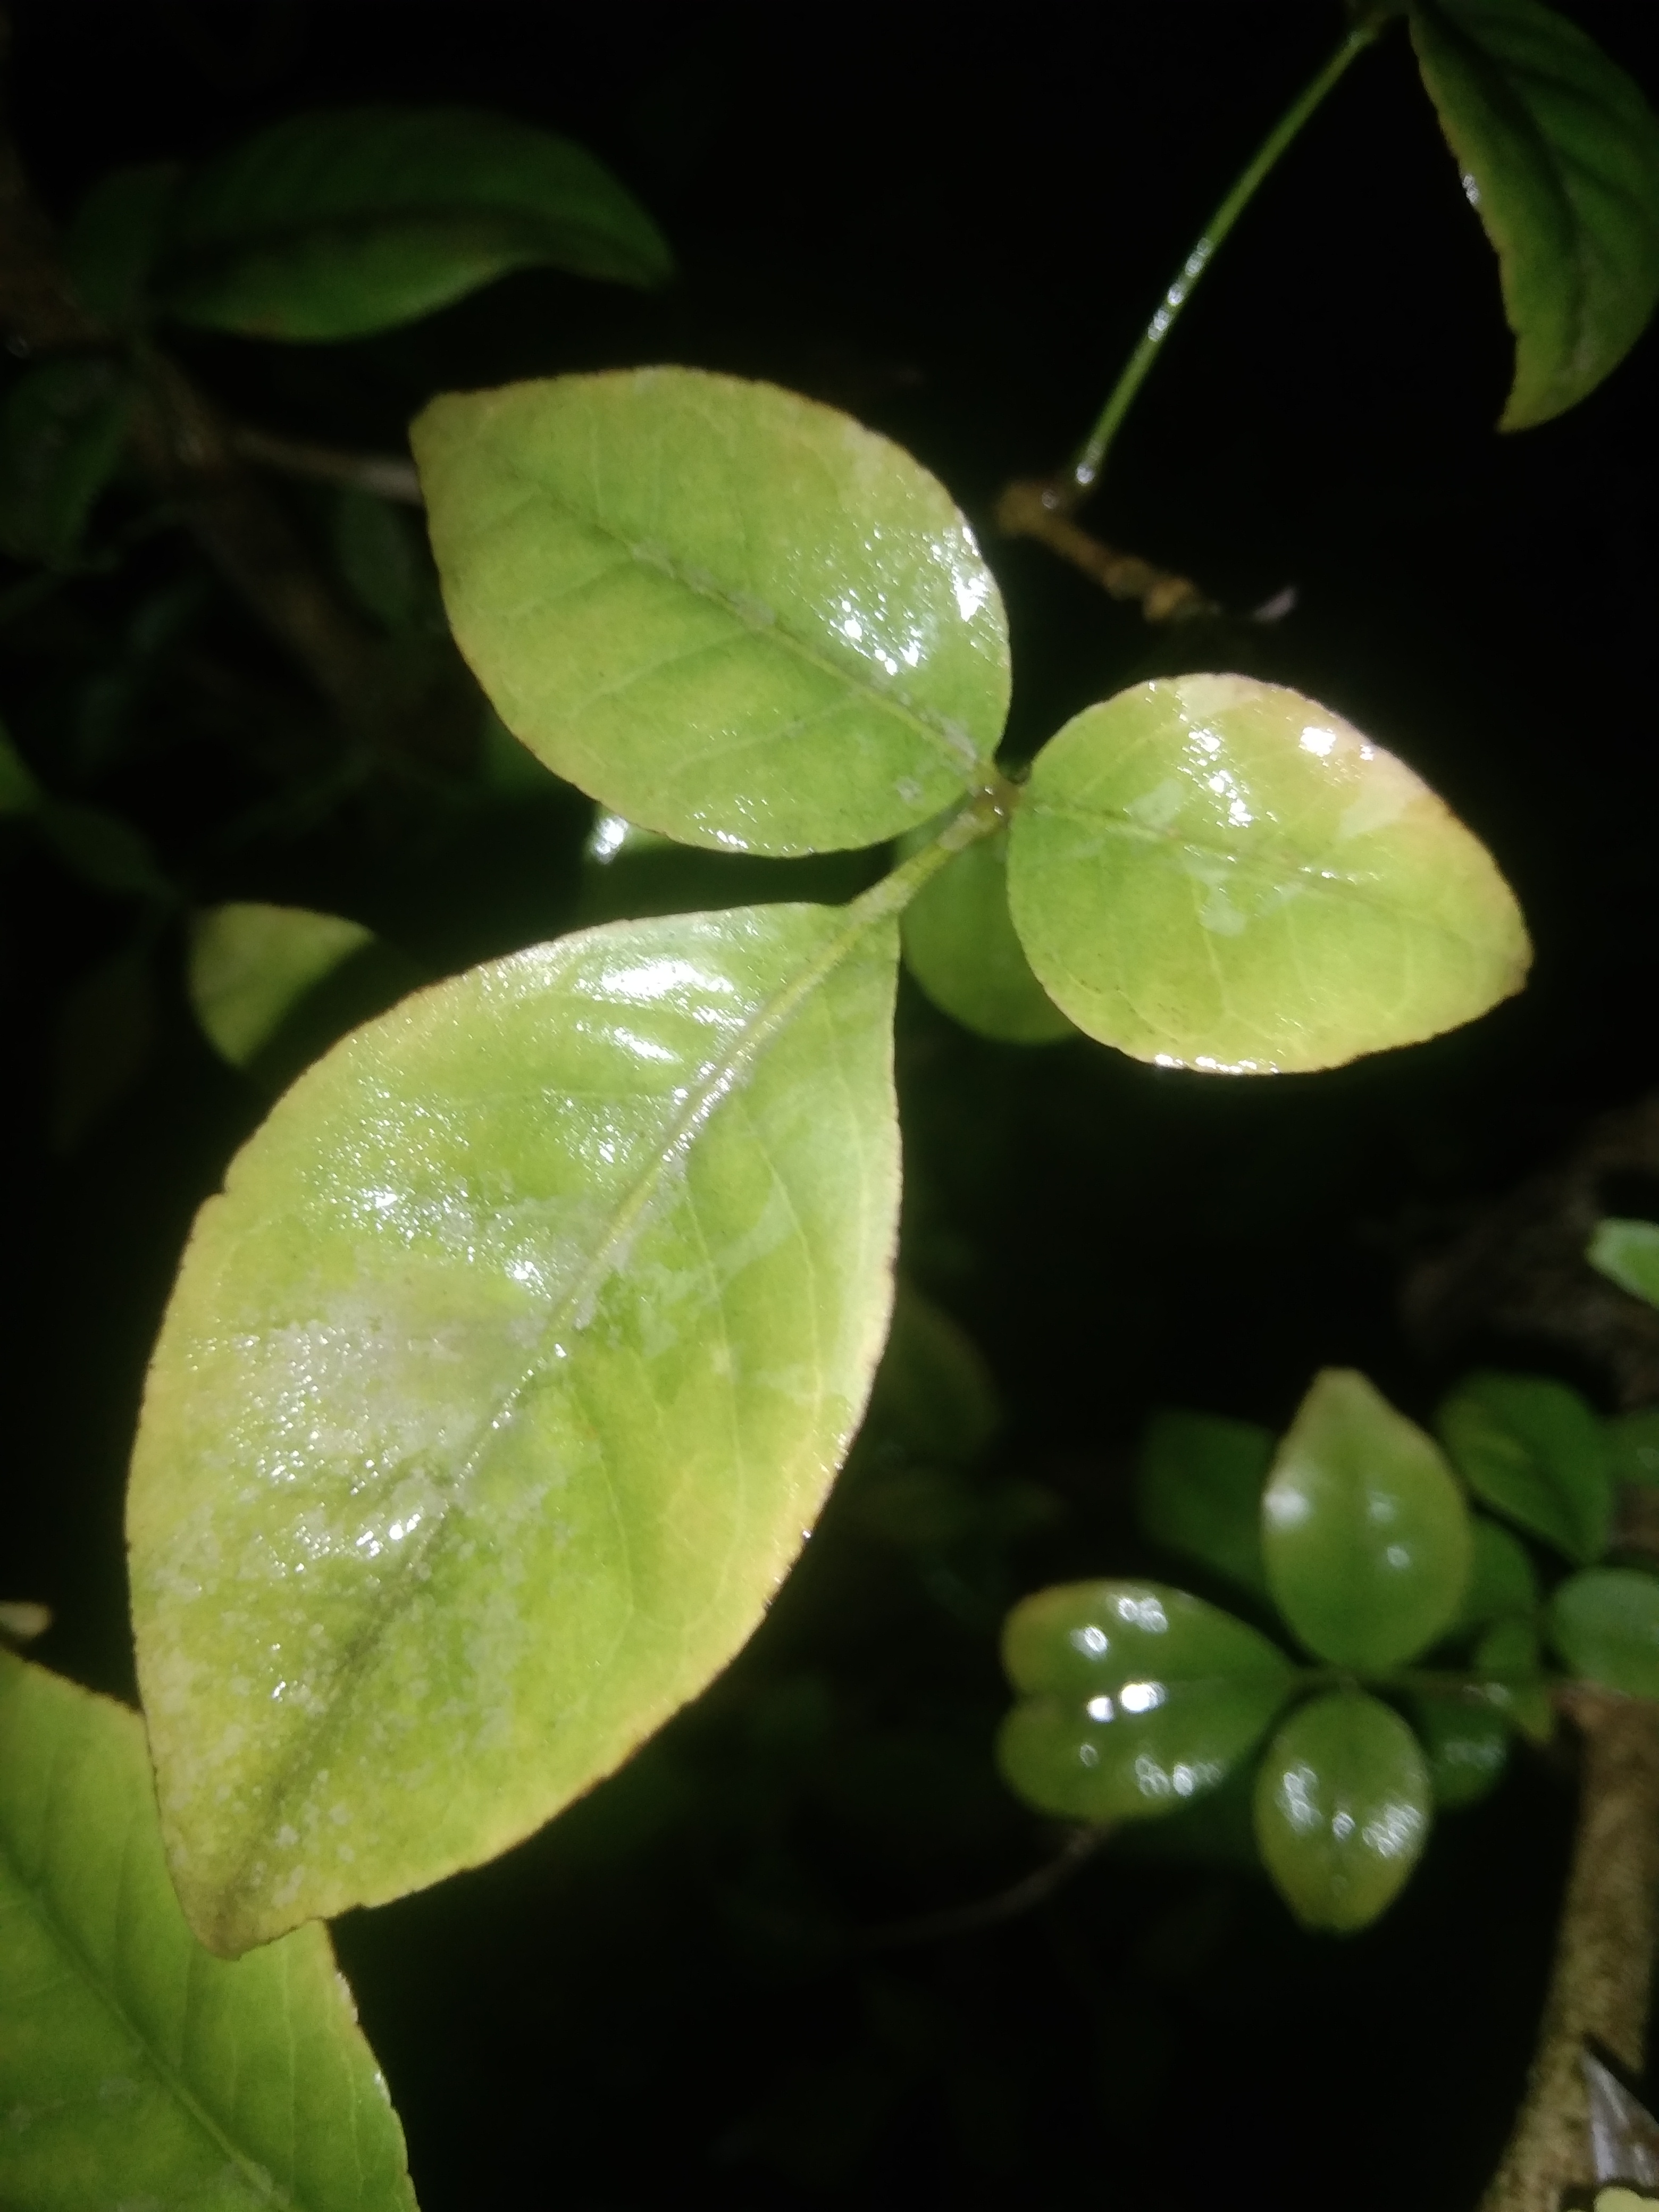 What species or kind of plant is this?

wood apple
